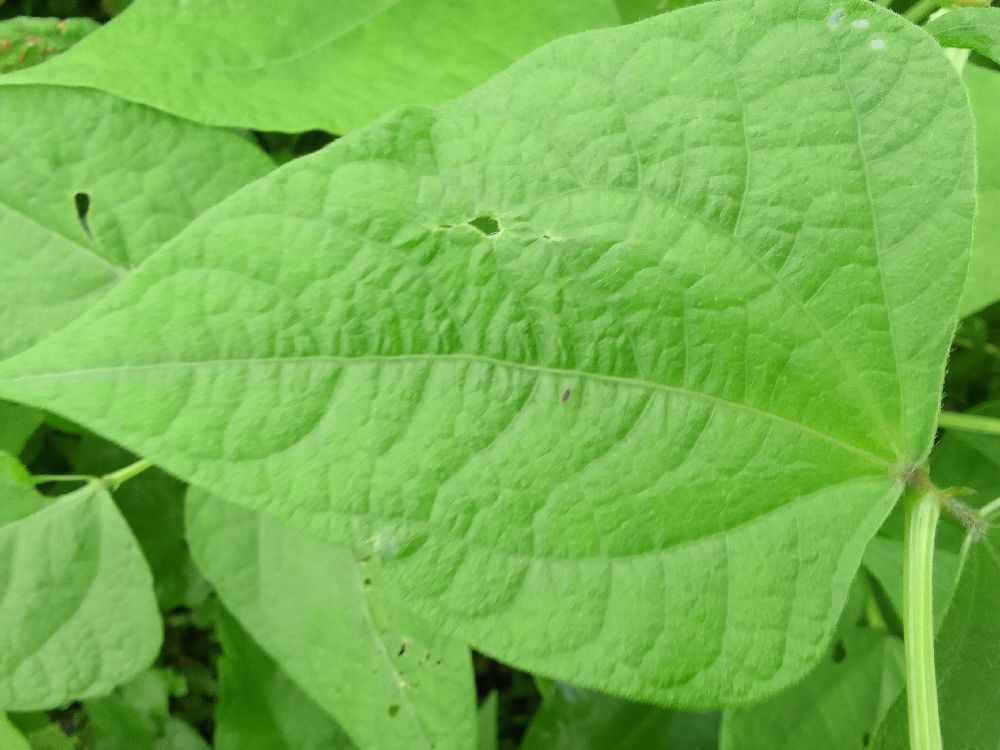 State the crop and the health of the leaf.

common bean, healthy
